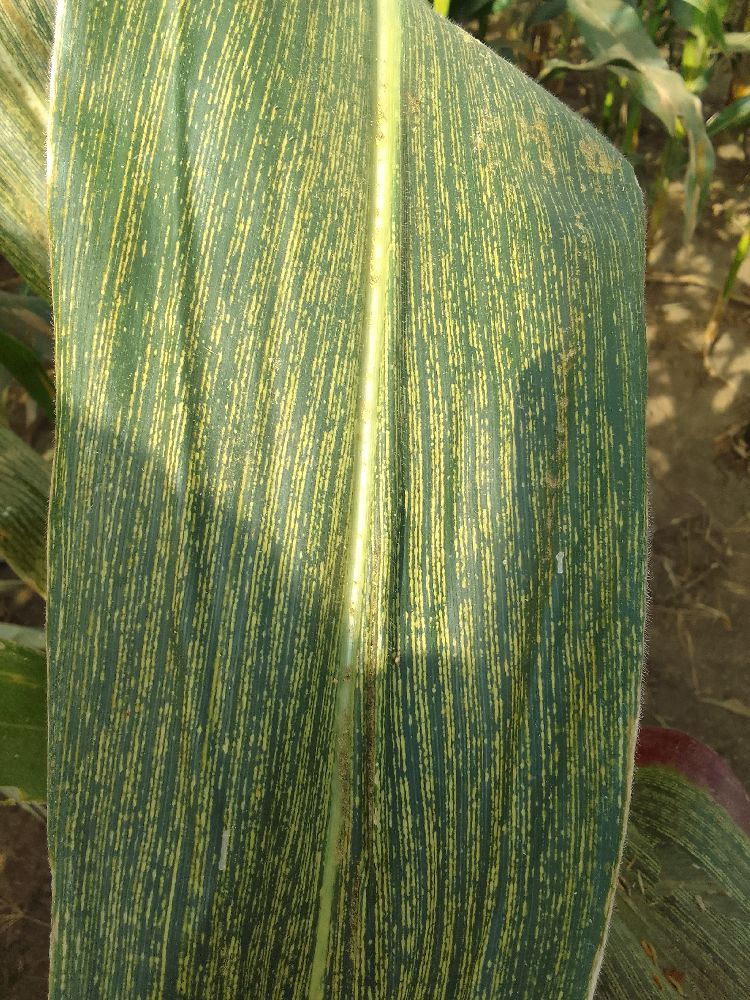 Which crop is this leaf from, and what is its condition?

maize, maize streak virus
